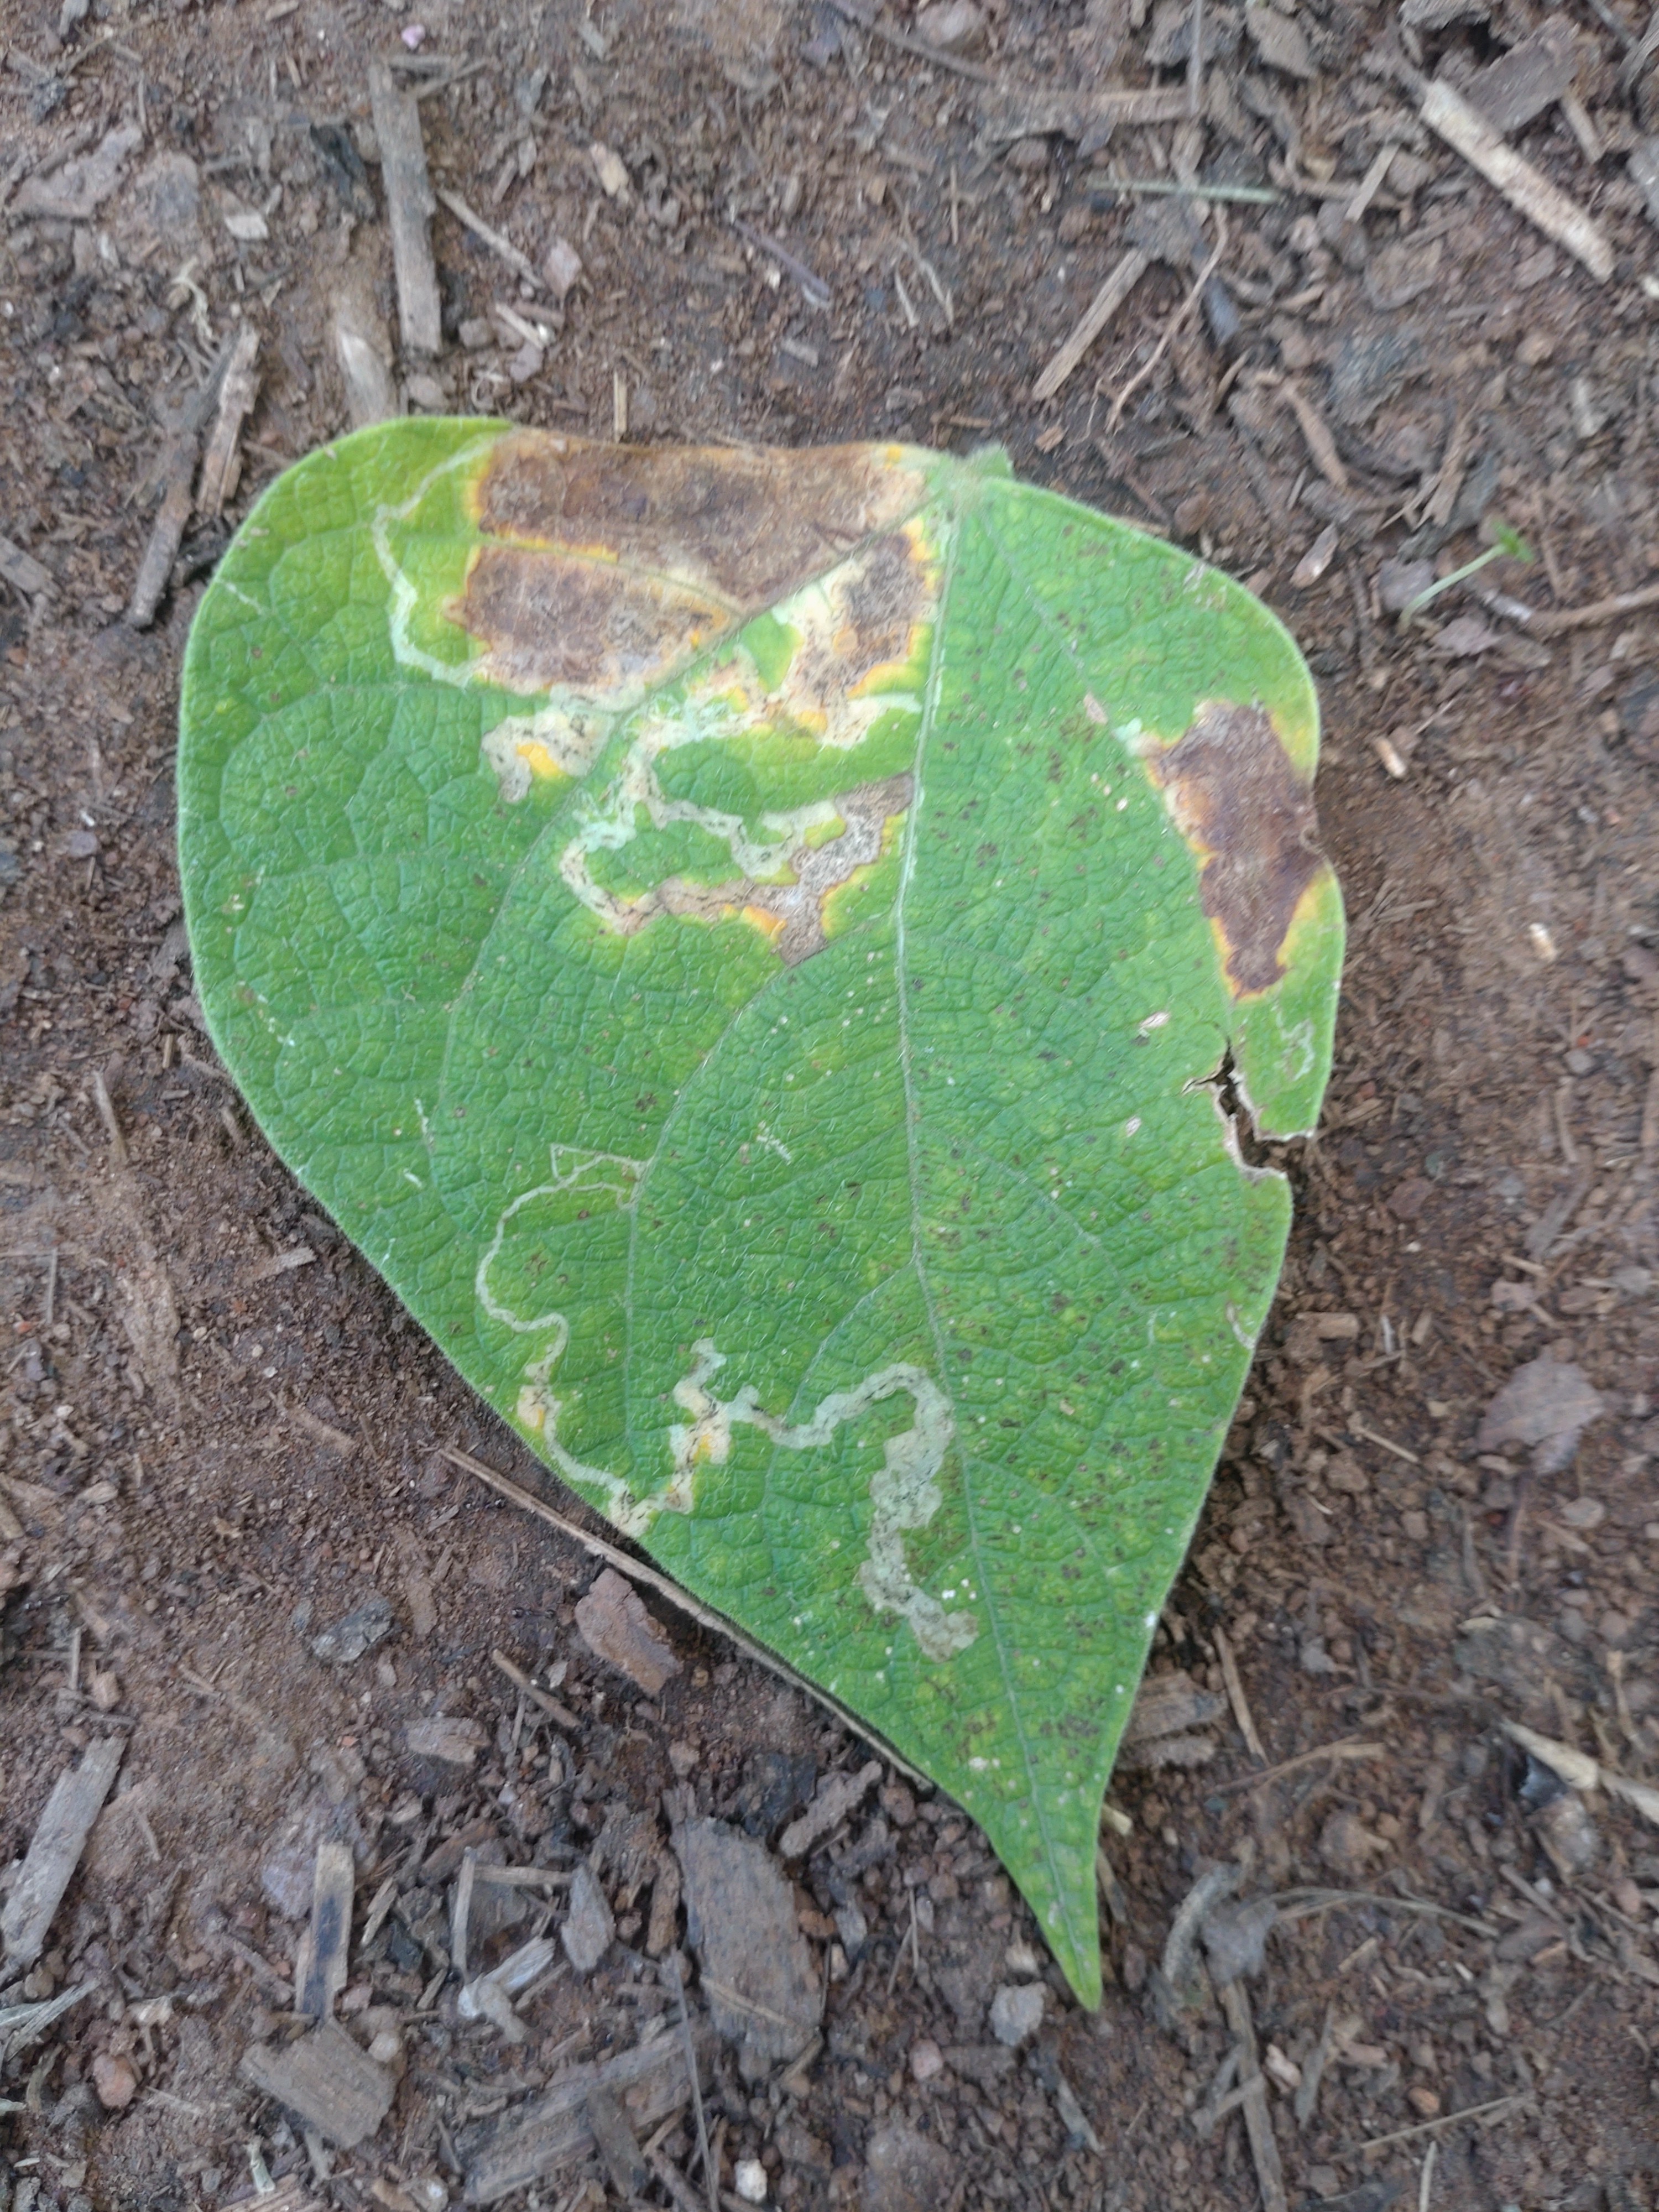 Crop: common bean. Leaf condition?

anthracnose
